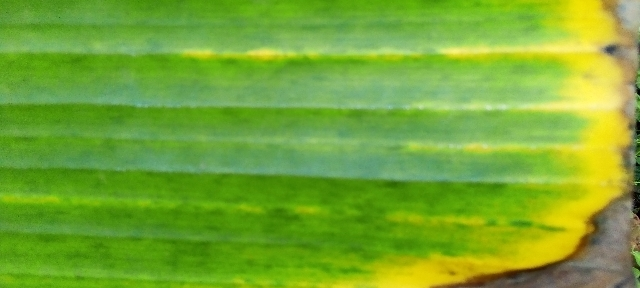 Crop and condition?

banana, fusarium wilt race 1
